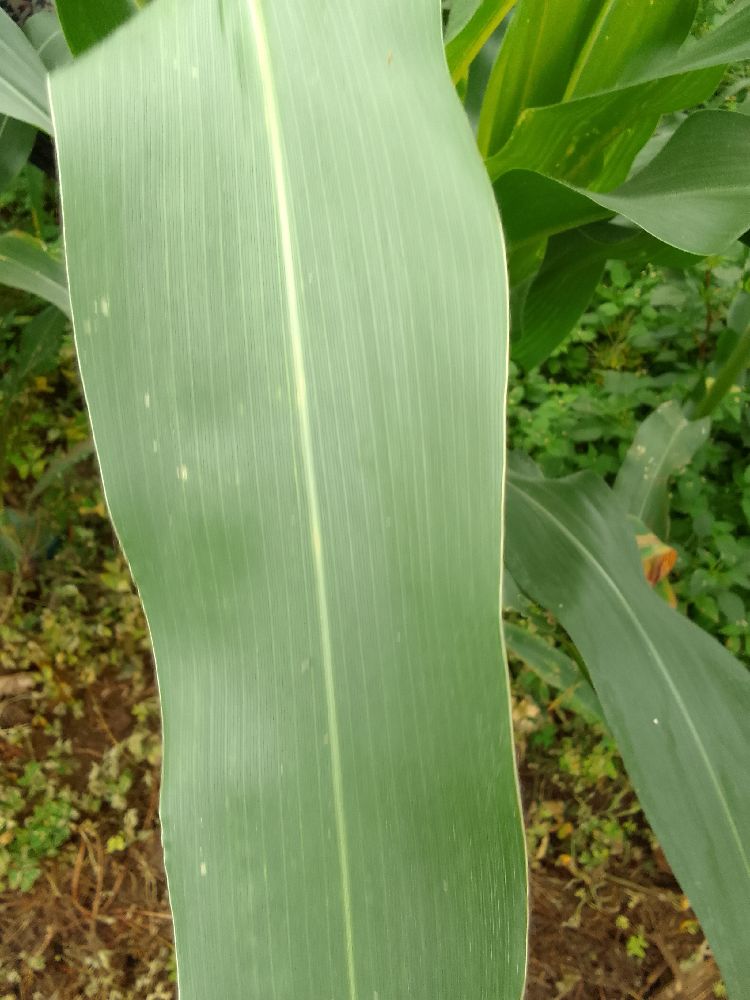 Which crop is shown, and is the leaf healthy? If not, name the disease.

maize, healthy
